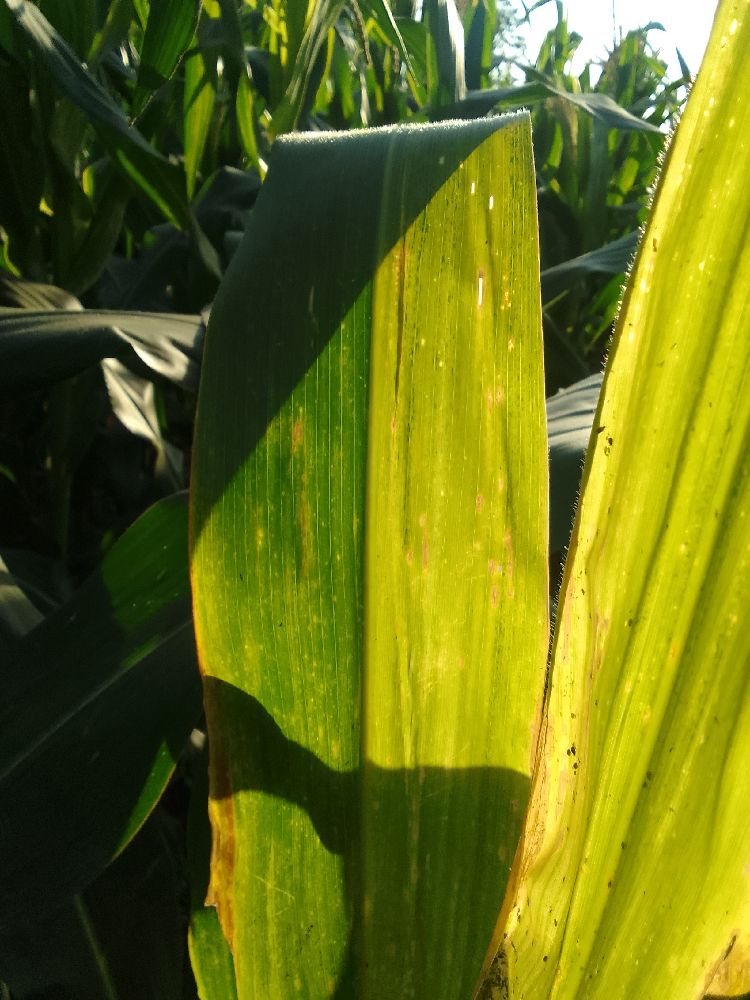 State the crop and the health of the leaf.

maize, maize lethal necrosis
